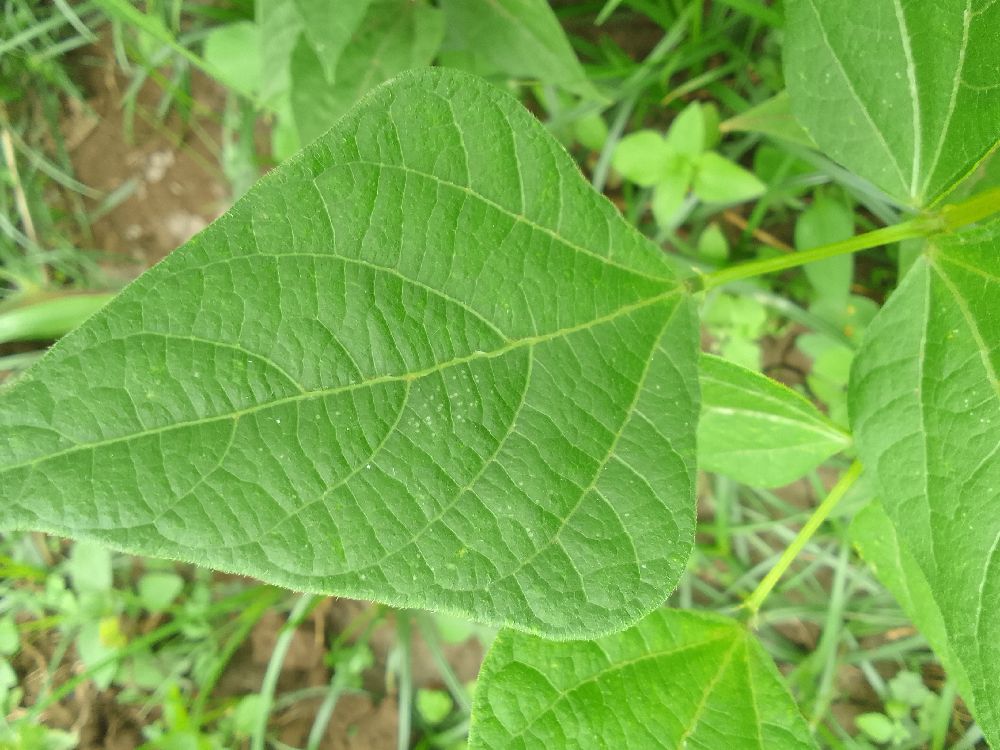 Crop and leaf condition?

common bean, healthy
